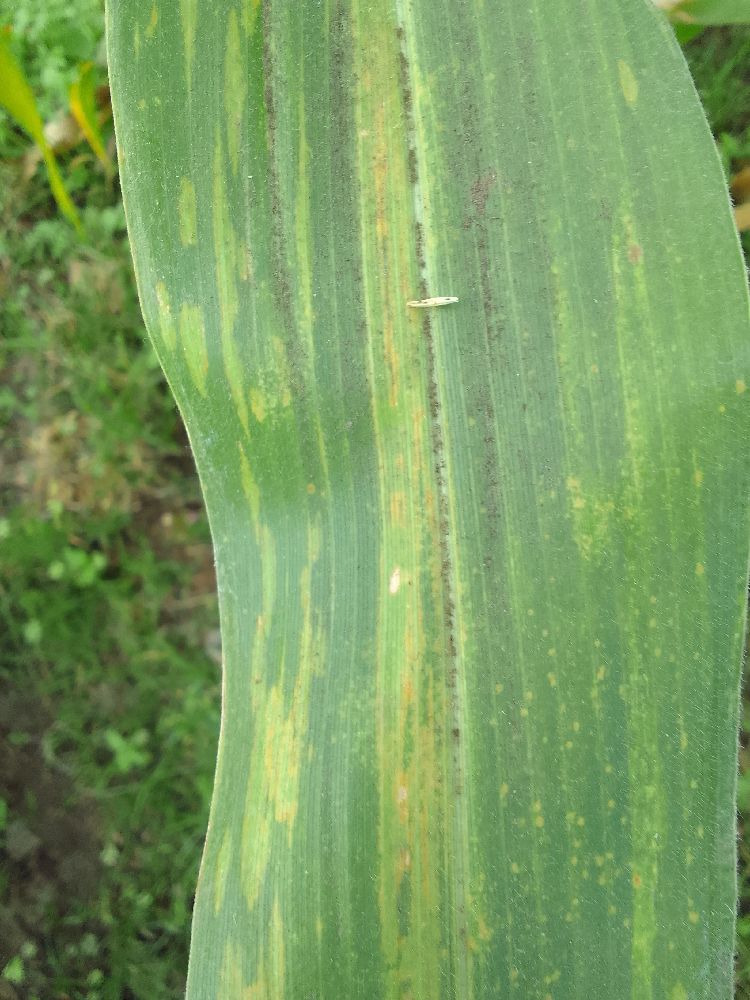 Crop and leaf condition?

maize, maize lethal necrosis
